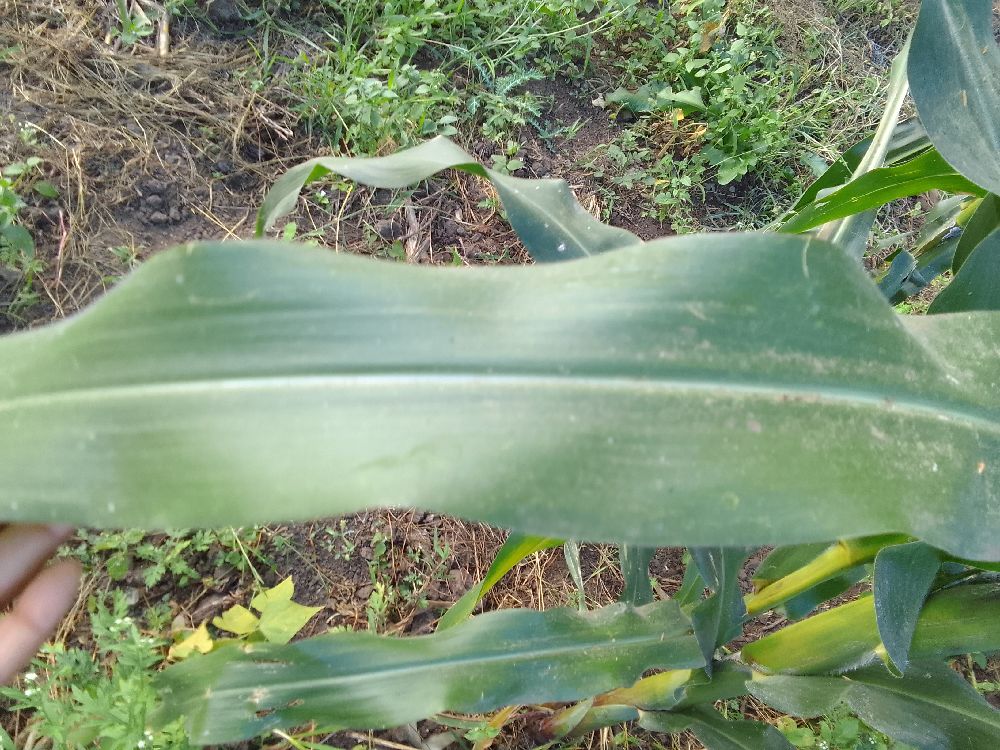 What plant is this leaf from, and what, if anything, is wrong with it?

maize, healthy
